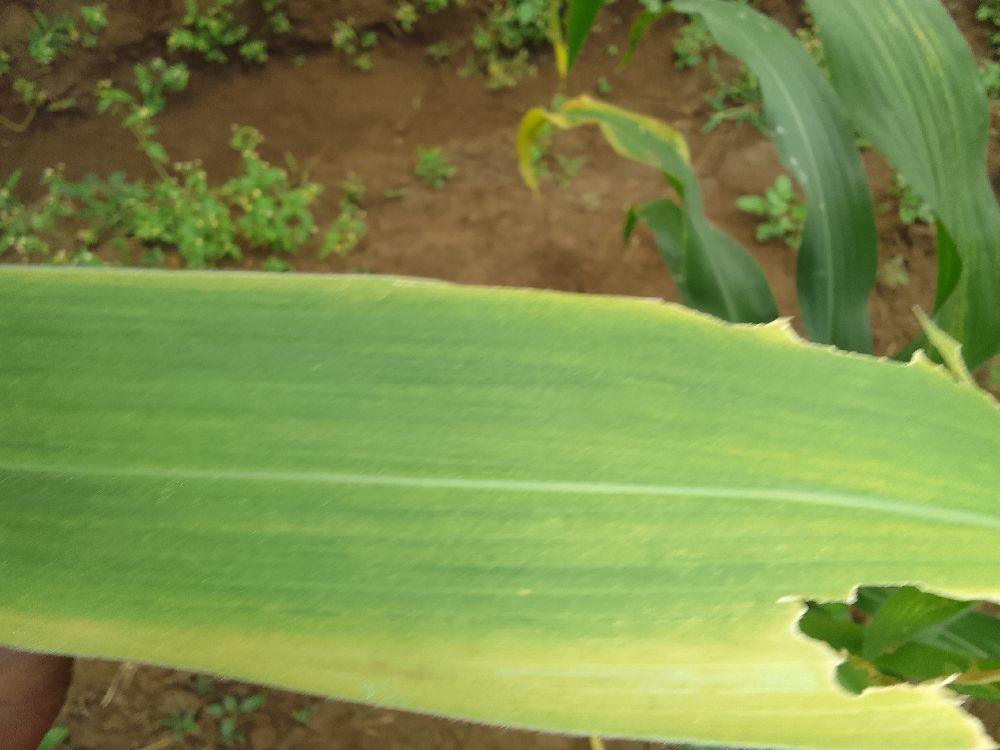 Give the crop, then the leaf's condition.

maize, maize lethal necrosis
